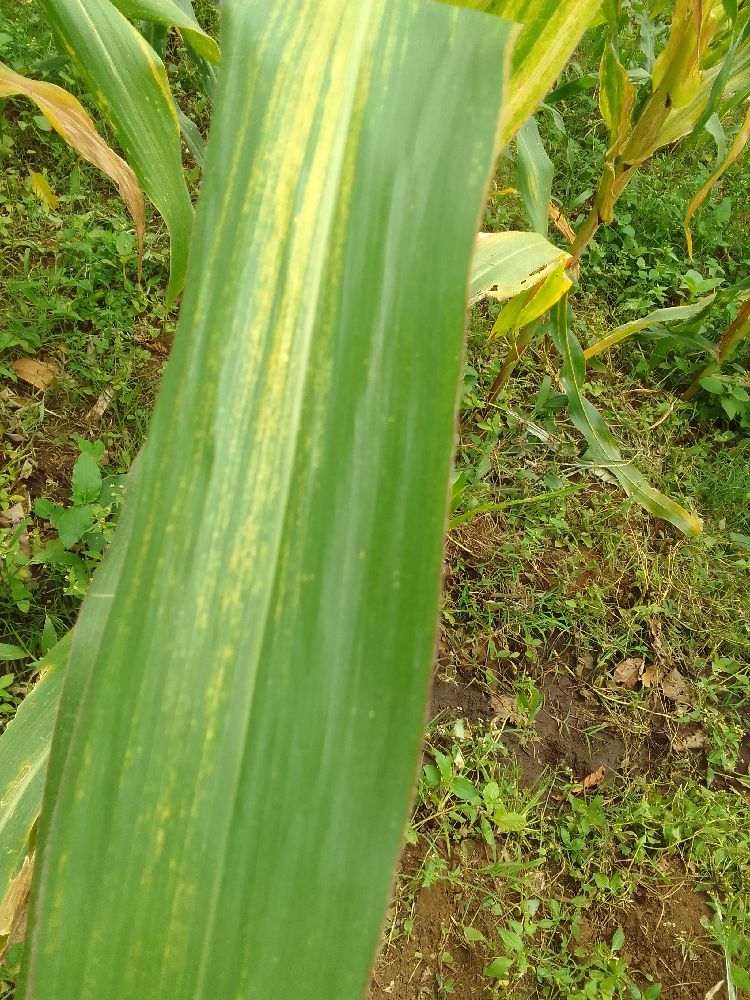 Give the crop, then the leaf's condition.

maize, maize lethal necrosis
